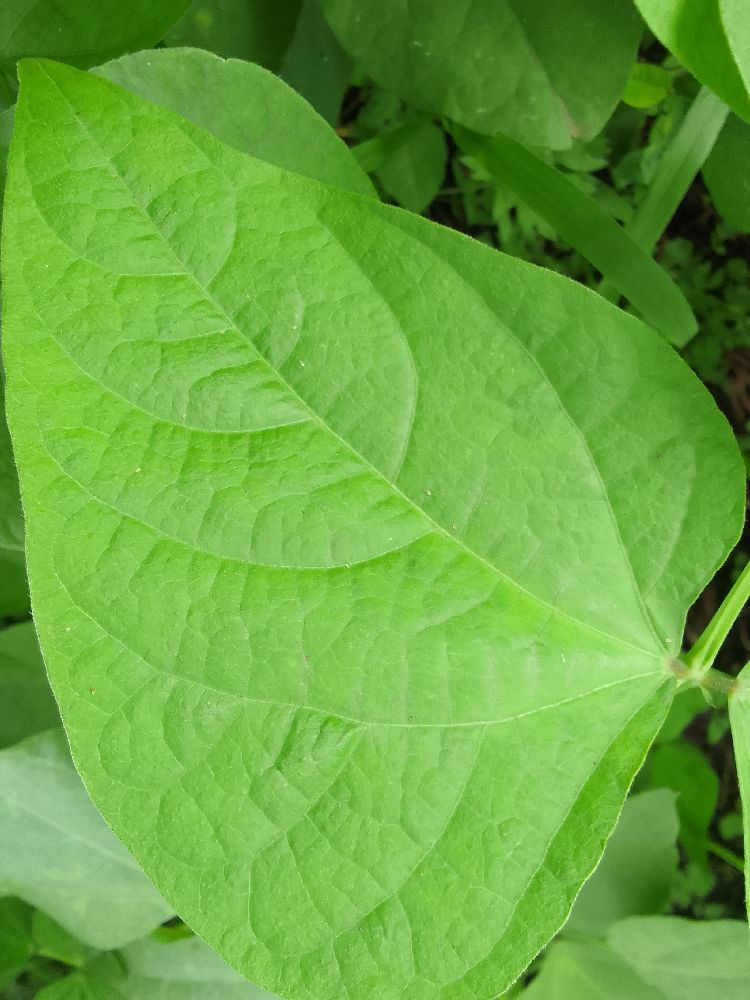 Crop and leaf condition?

common bean, healthy
